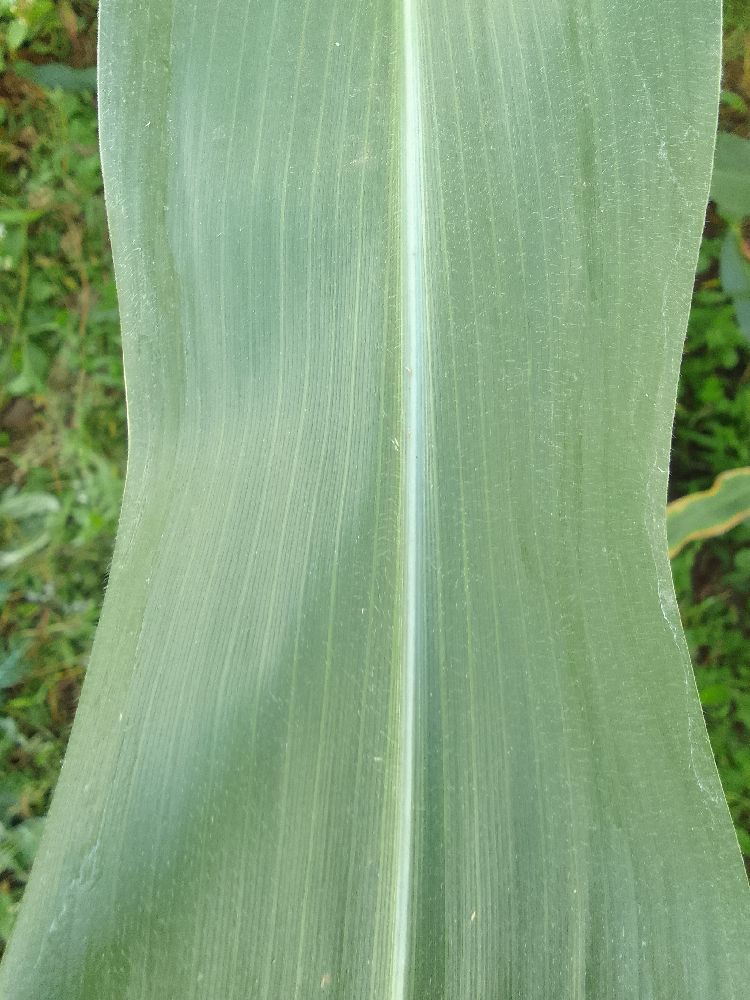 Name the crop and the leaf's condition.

maize, healthy
